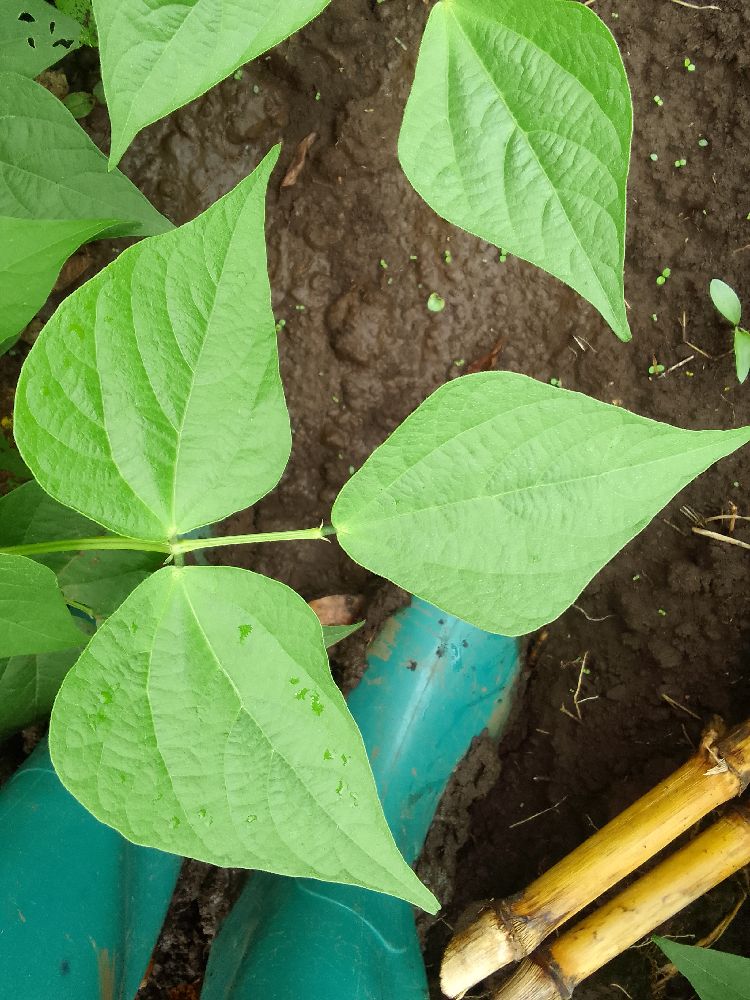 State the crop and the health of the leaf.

common bean, healthy
